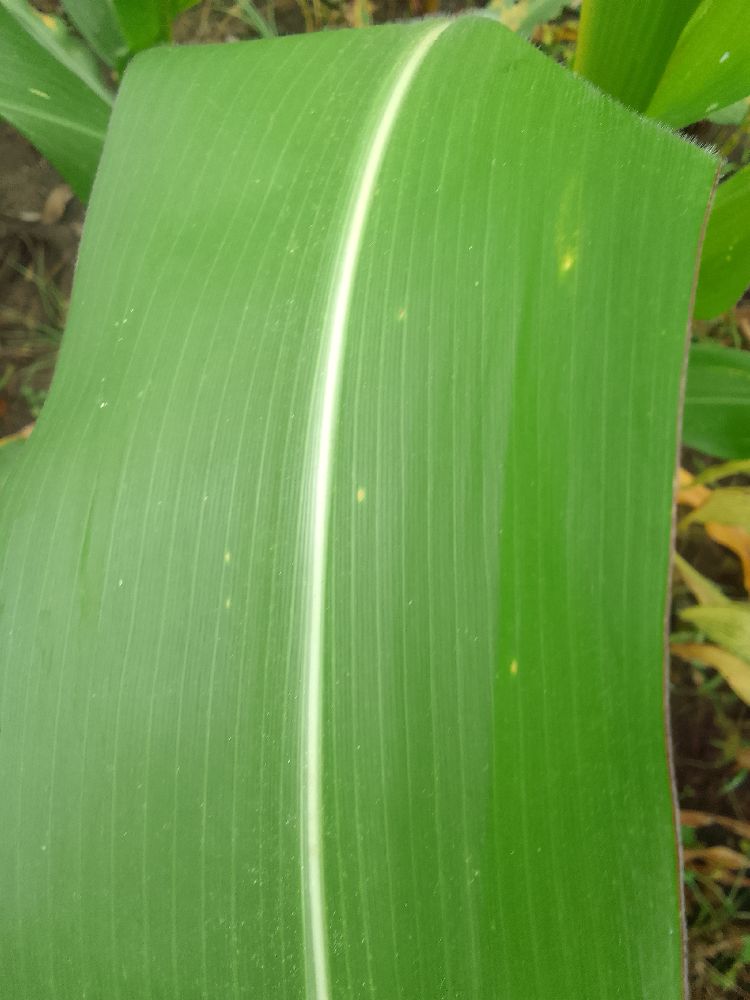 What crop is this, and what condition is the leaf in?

maize, healthy
